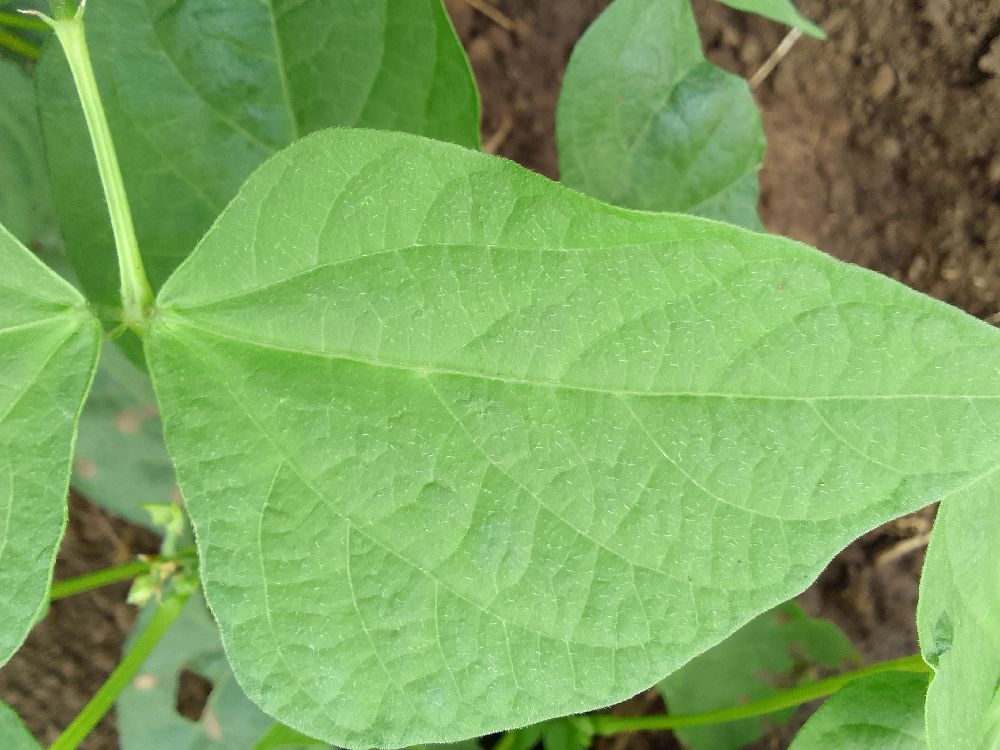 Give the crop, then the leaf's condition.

common bean, healthy
